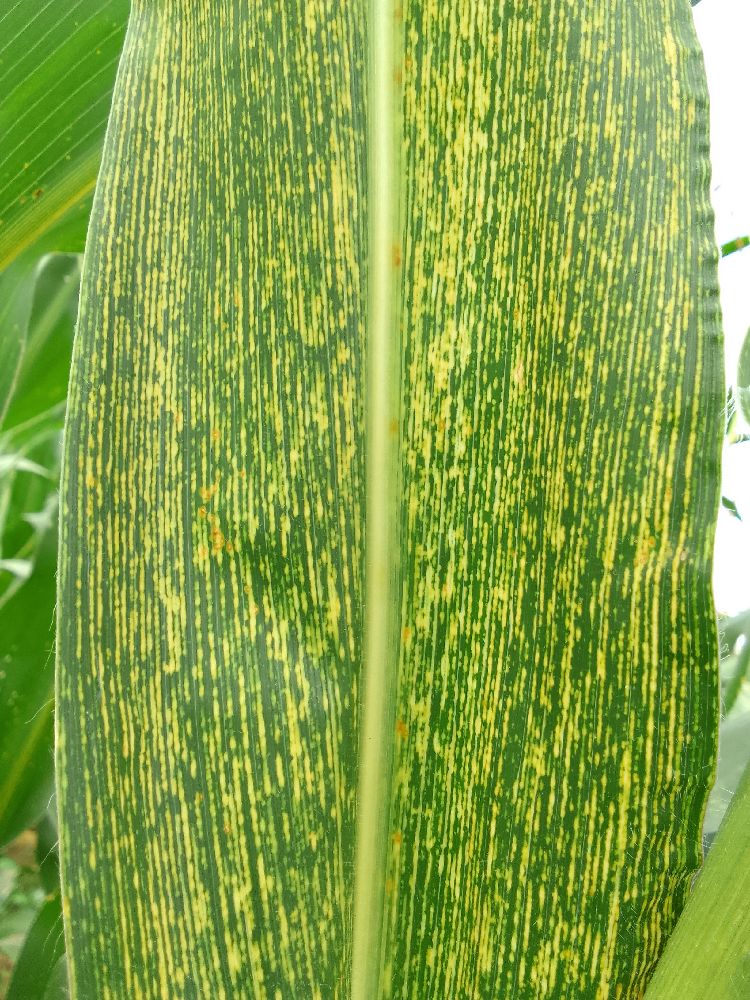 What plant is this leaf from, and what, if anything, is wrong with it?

maize, maize streak virus
